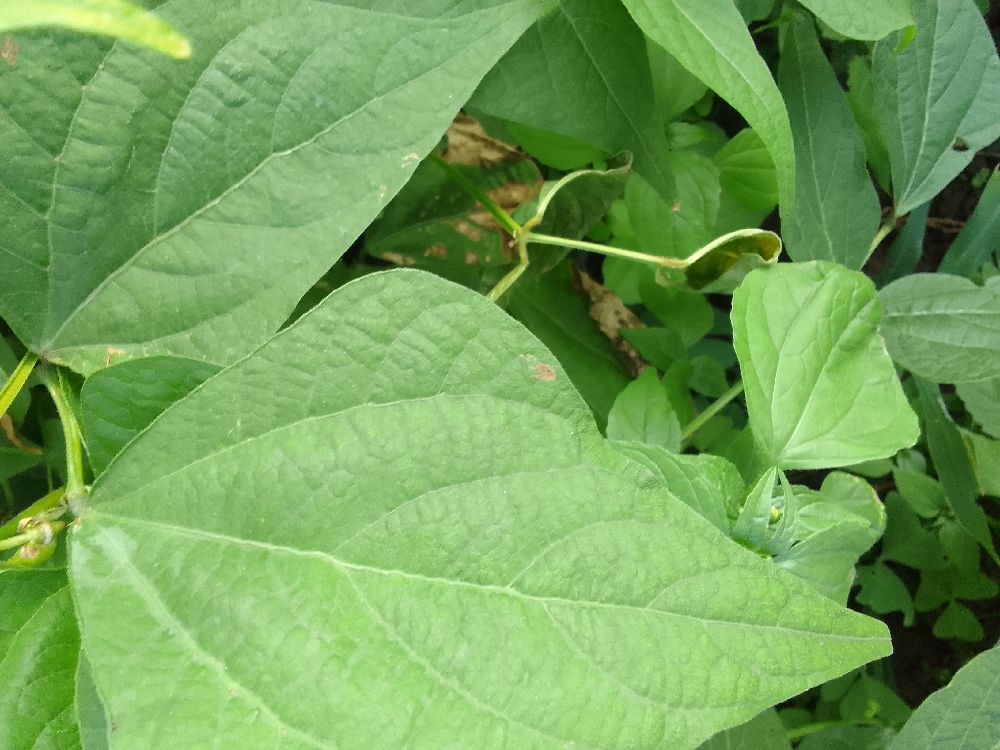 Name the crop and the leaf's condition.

common bean, healthy
